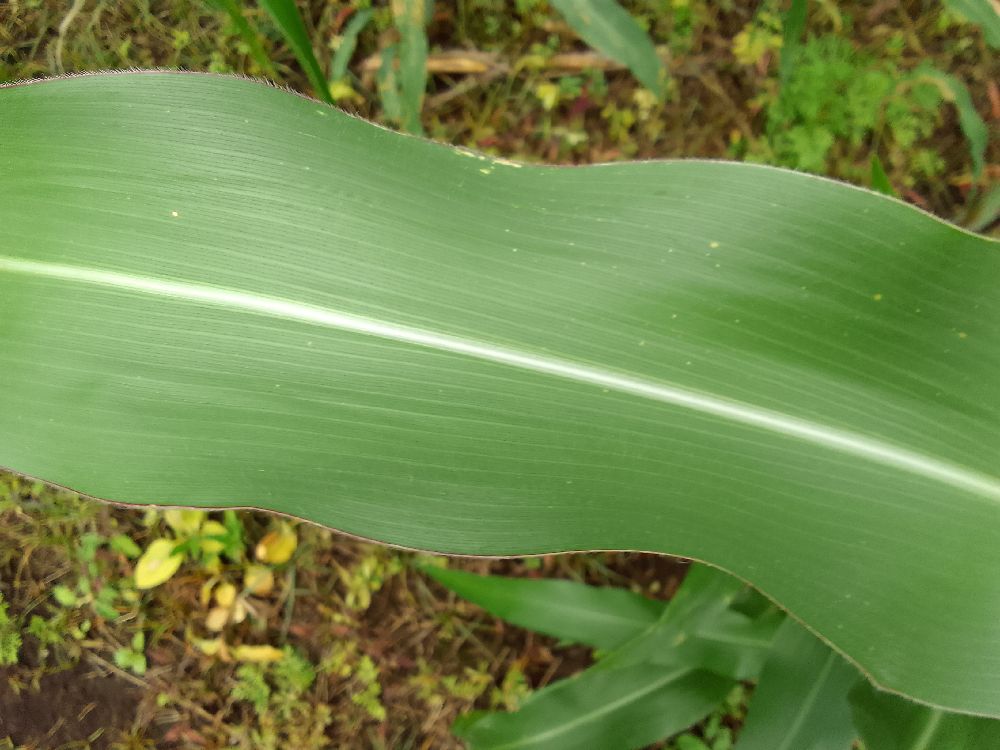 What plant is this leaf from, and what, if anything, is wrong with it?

maize, healthy
